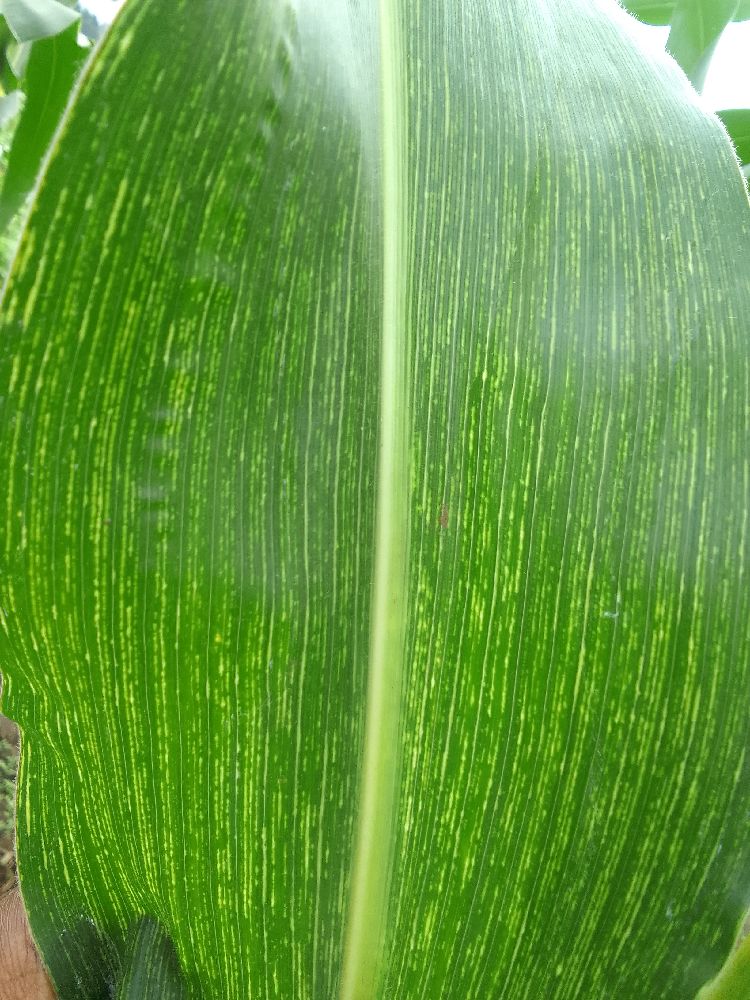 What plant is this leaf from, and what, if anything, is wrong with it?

maize, maize streak virus
